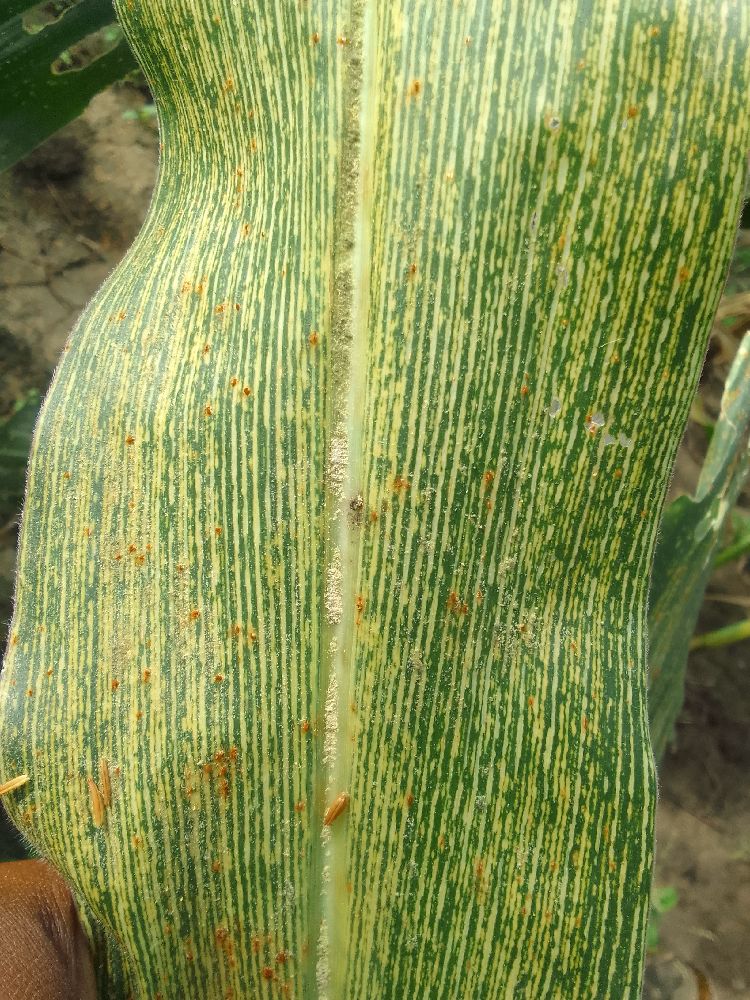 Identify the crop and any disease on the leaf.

maize, maize streak virus
